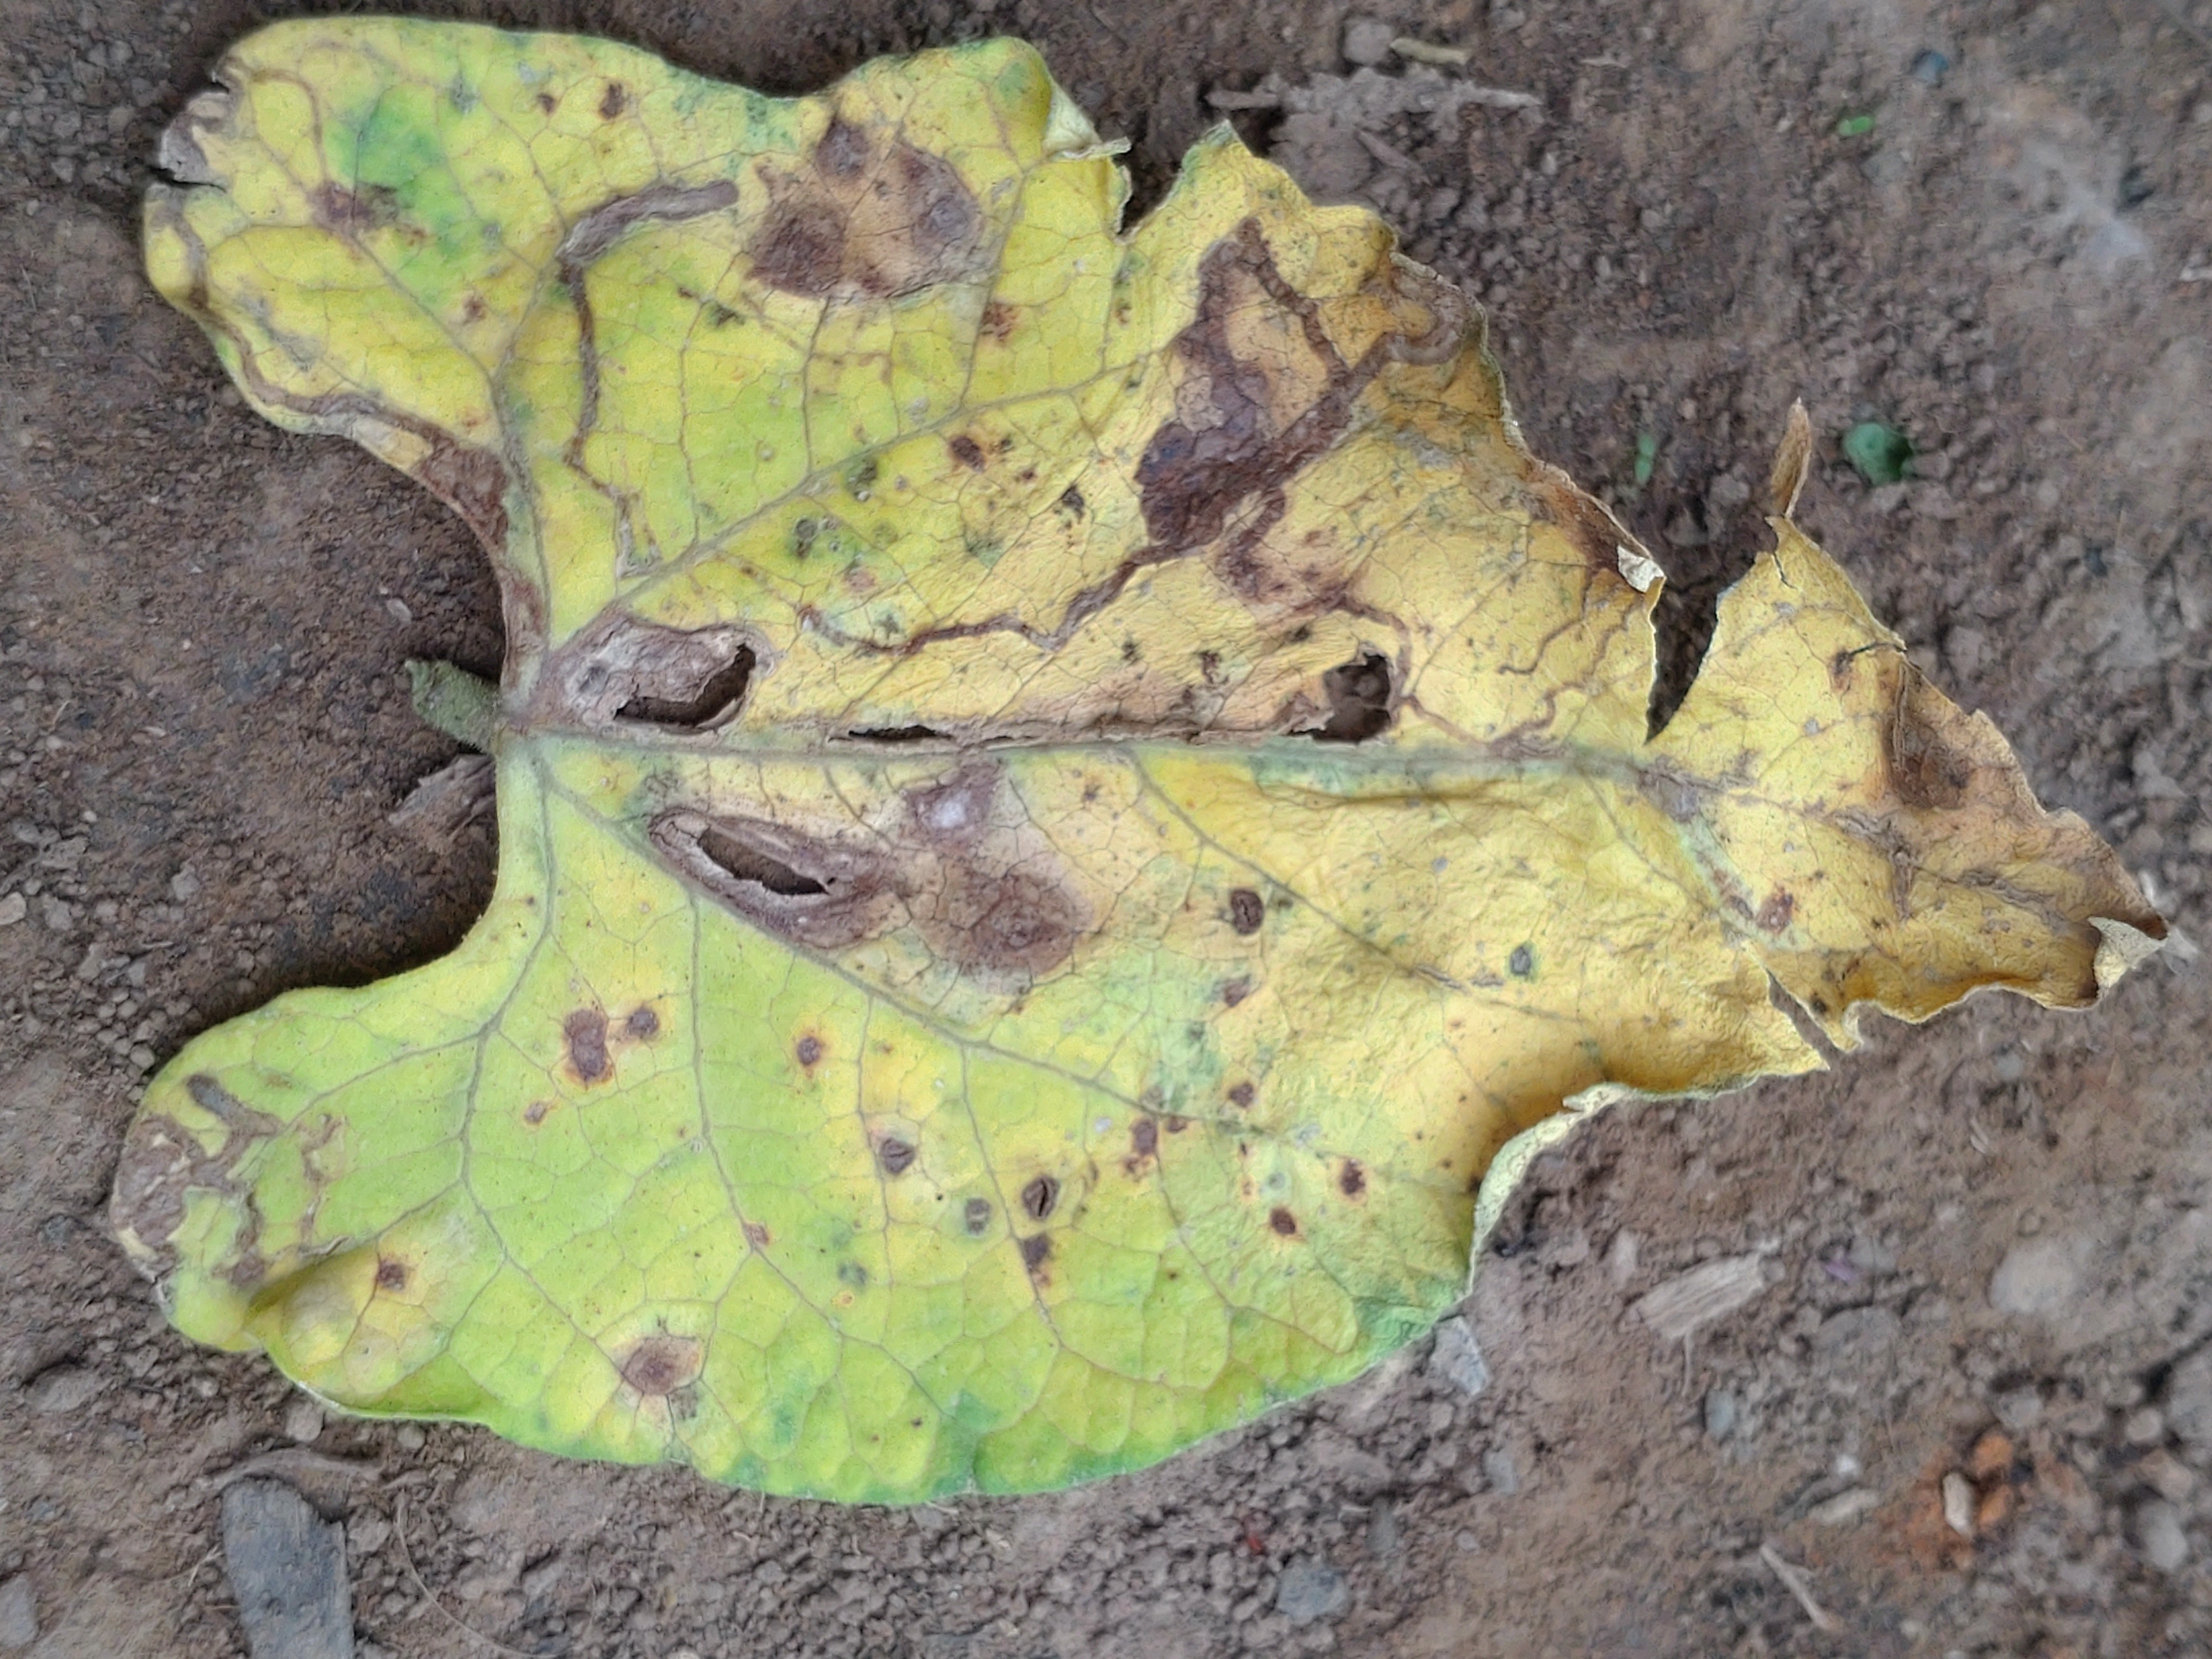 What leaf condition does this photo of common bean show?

anthracnose
